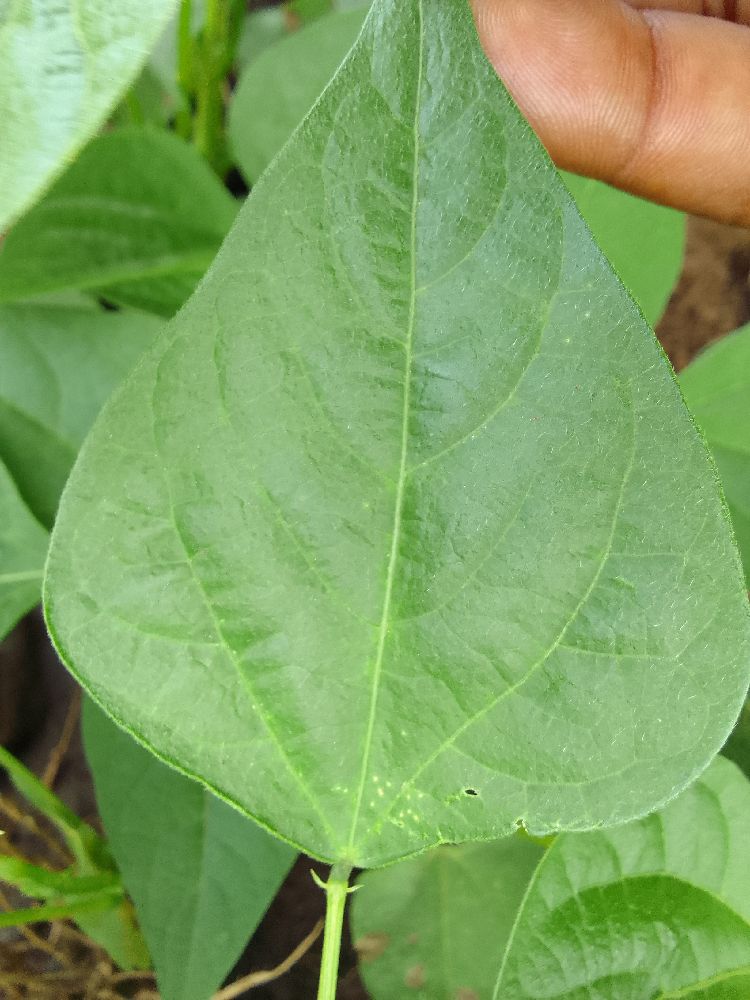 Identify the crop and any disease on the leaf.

common bean, healthy
